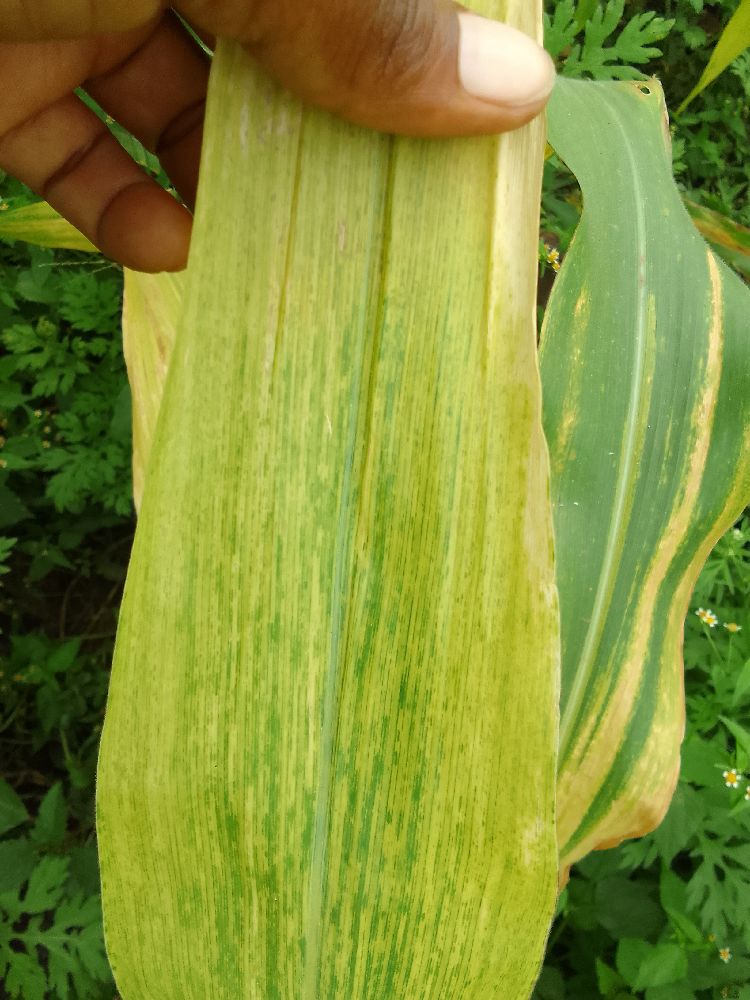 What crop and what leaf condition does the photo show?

maize, maize lethal necrosis
